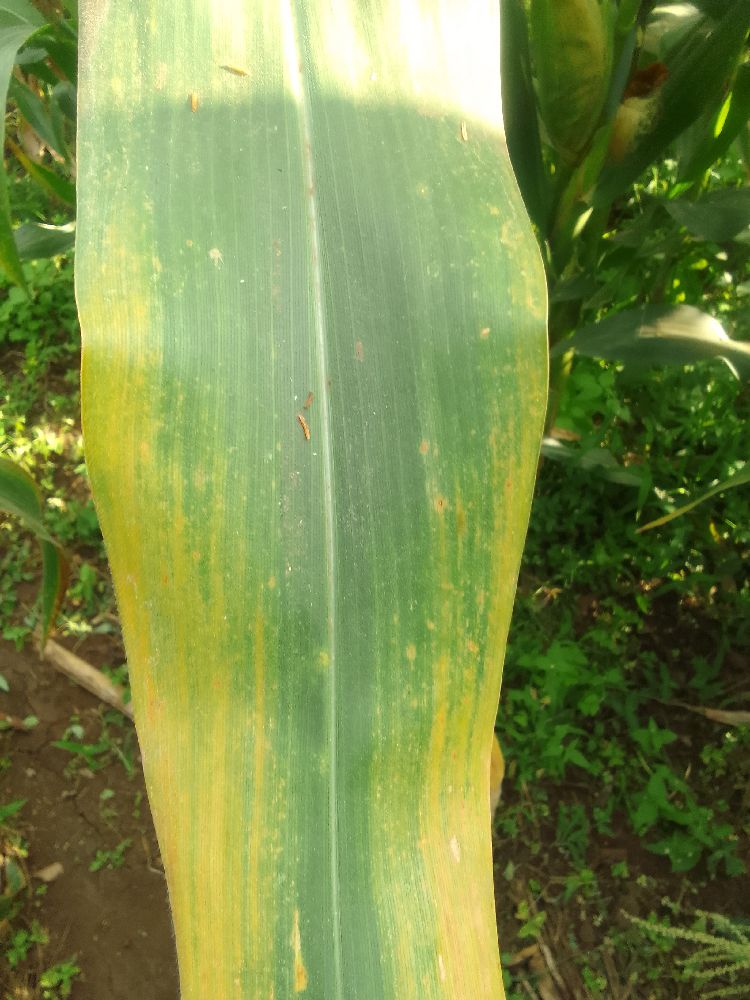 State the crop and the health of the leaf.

maize, maize lethal necrosis
